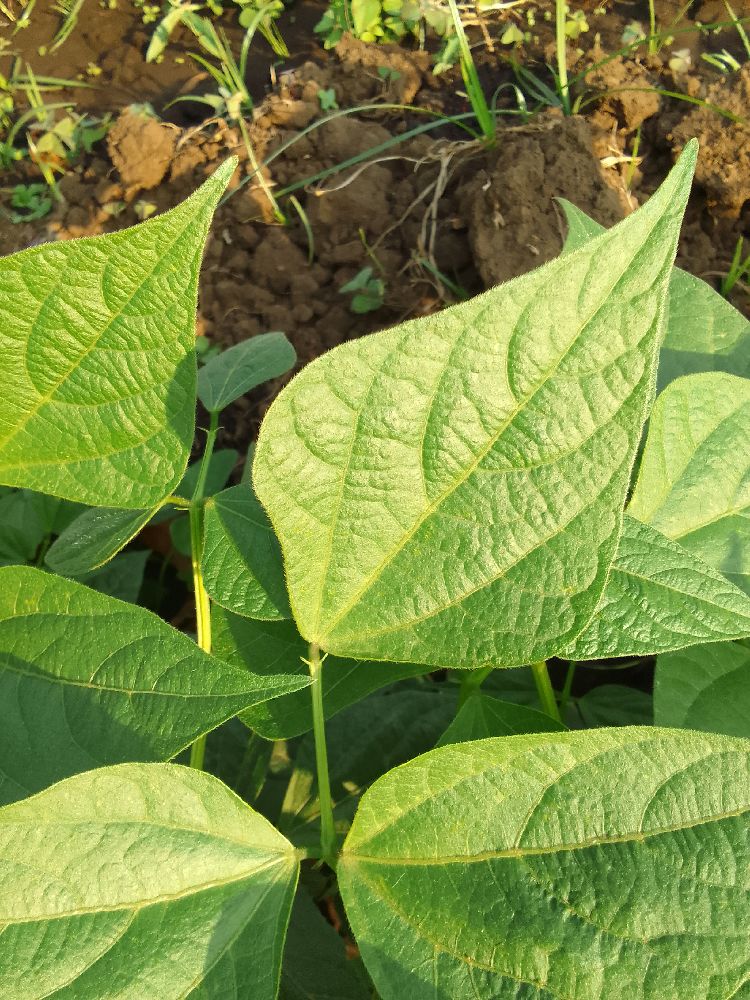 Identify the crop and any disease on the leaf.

common bean, healthy
